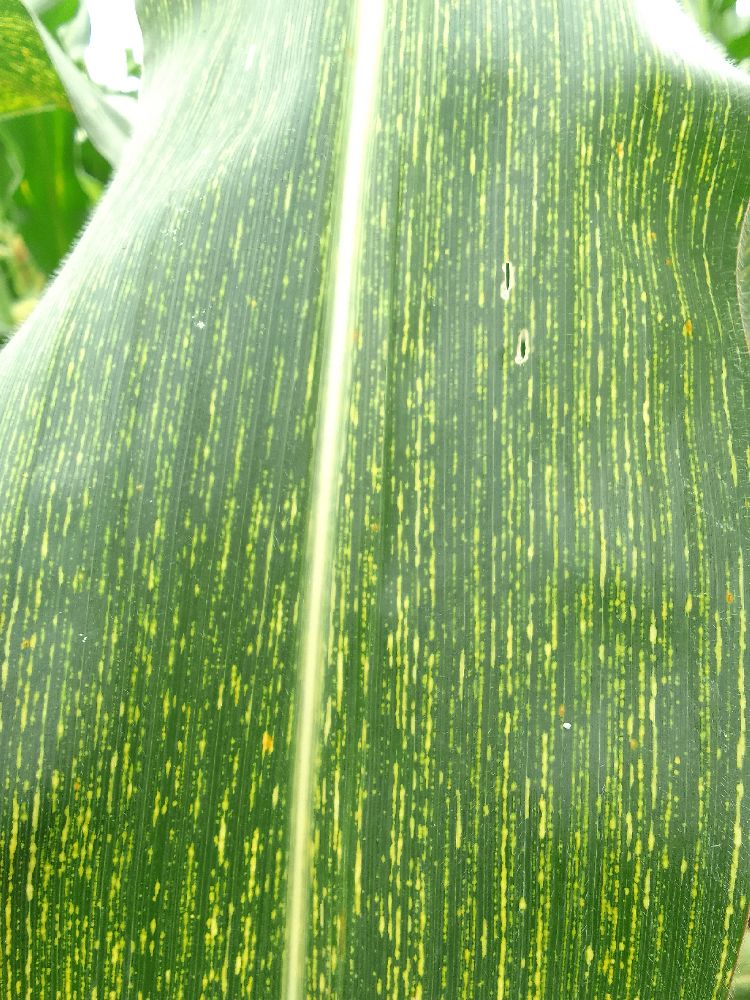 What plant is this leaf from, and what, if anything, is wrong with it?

maize, maize streak virus
